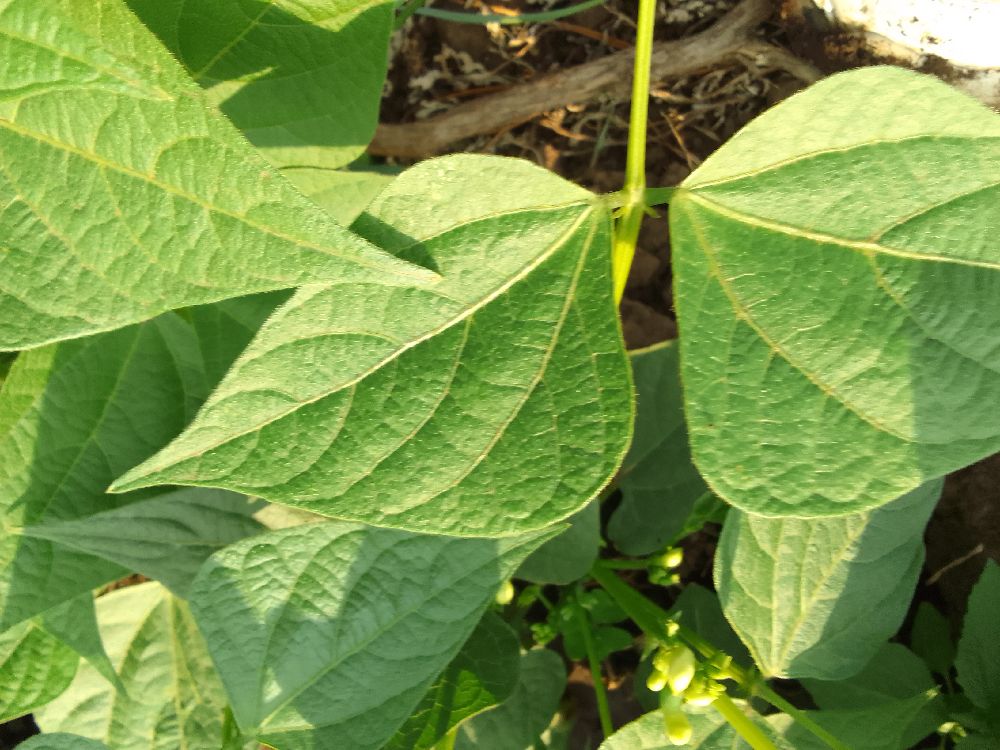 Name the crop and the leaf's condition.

common bean, healthy
